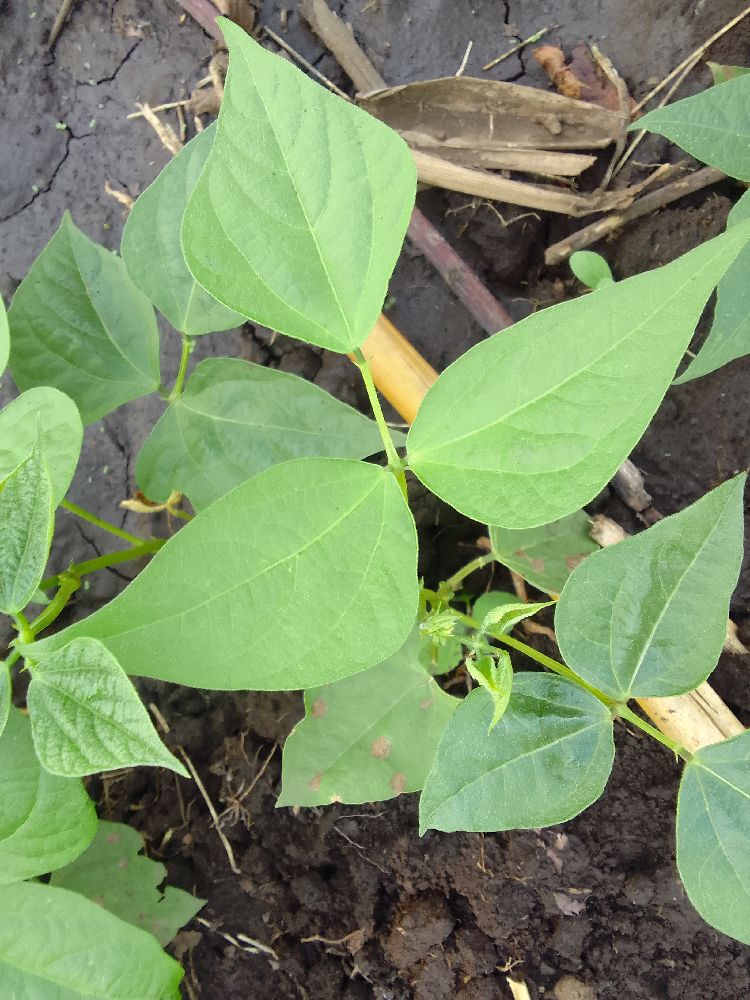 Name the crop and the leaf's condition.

common bean, healthy
